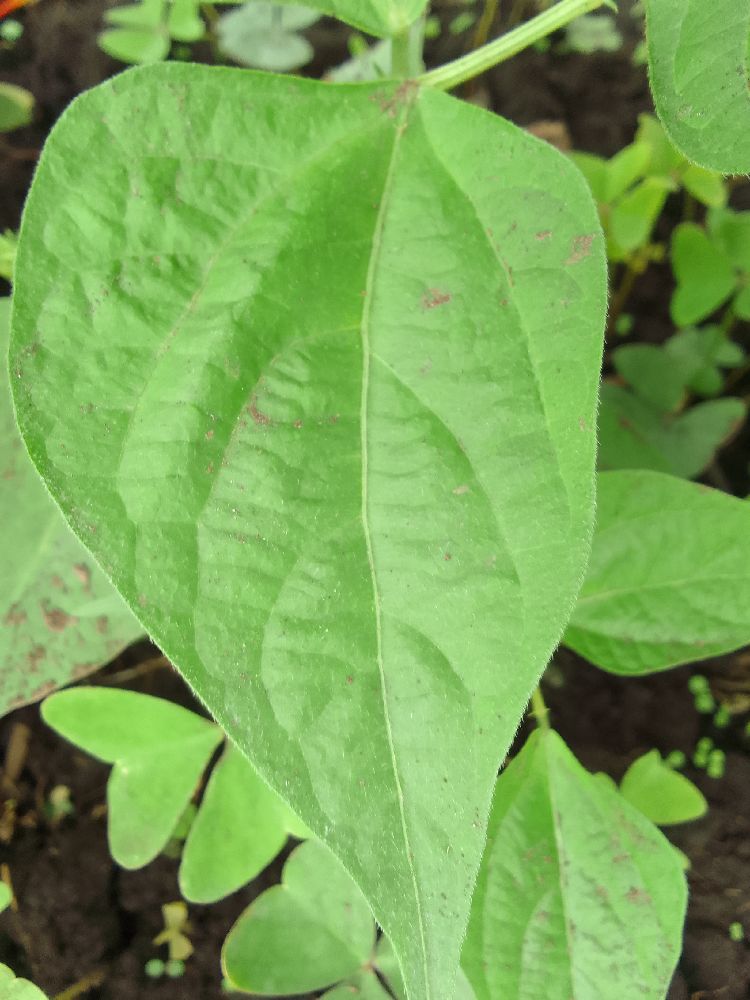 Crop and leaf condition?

common bean, healthy
